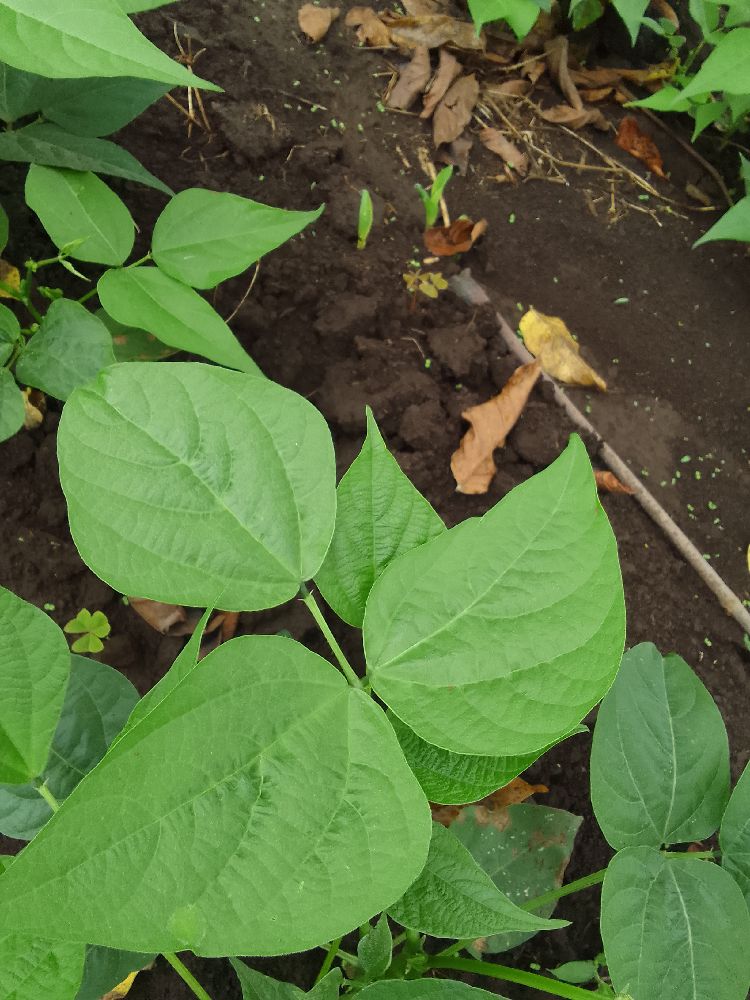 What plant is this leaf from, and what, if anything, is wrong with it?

common bean, healthy
